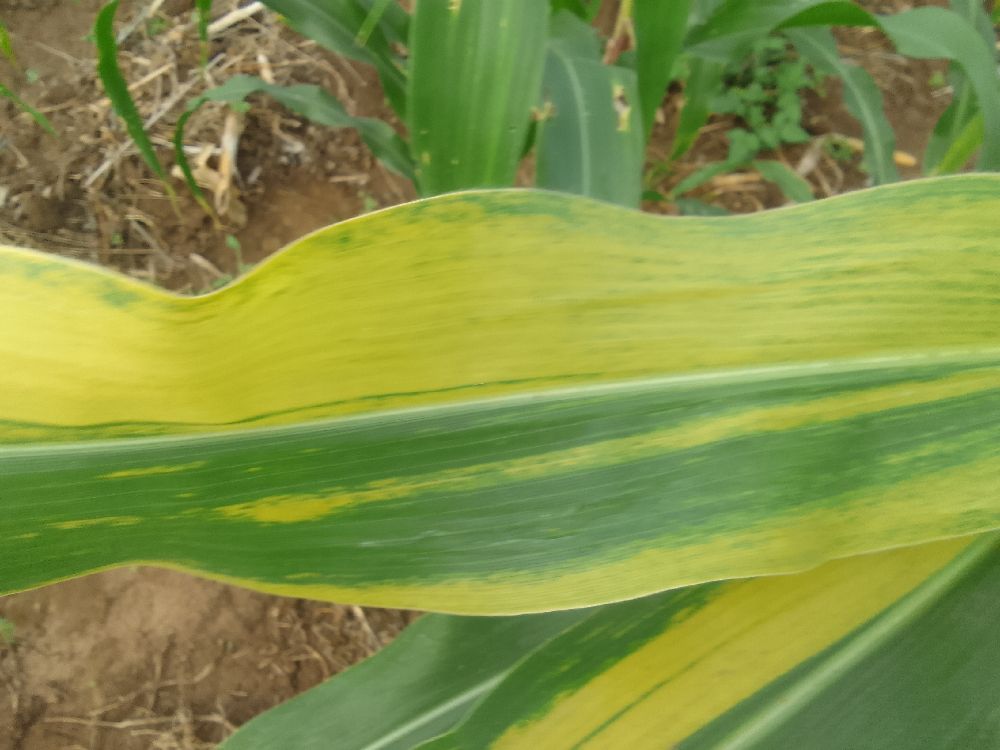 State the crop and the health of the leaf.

maize, maize lethal necrosis
